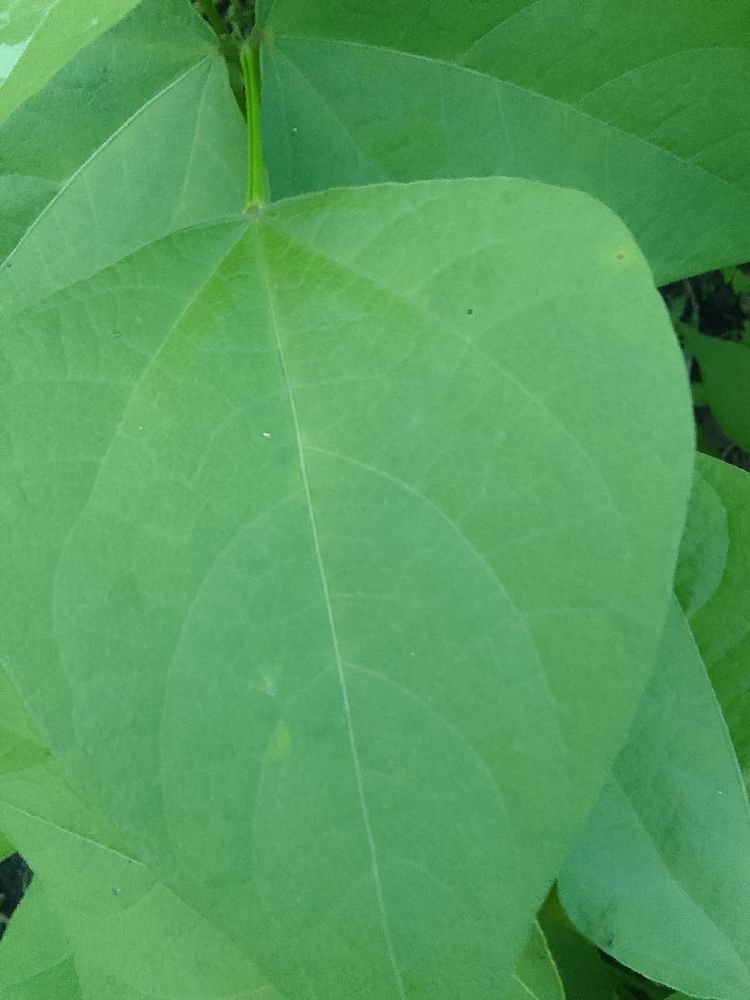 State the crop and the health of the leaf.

common bean, healthy
